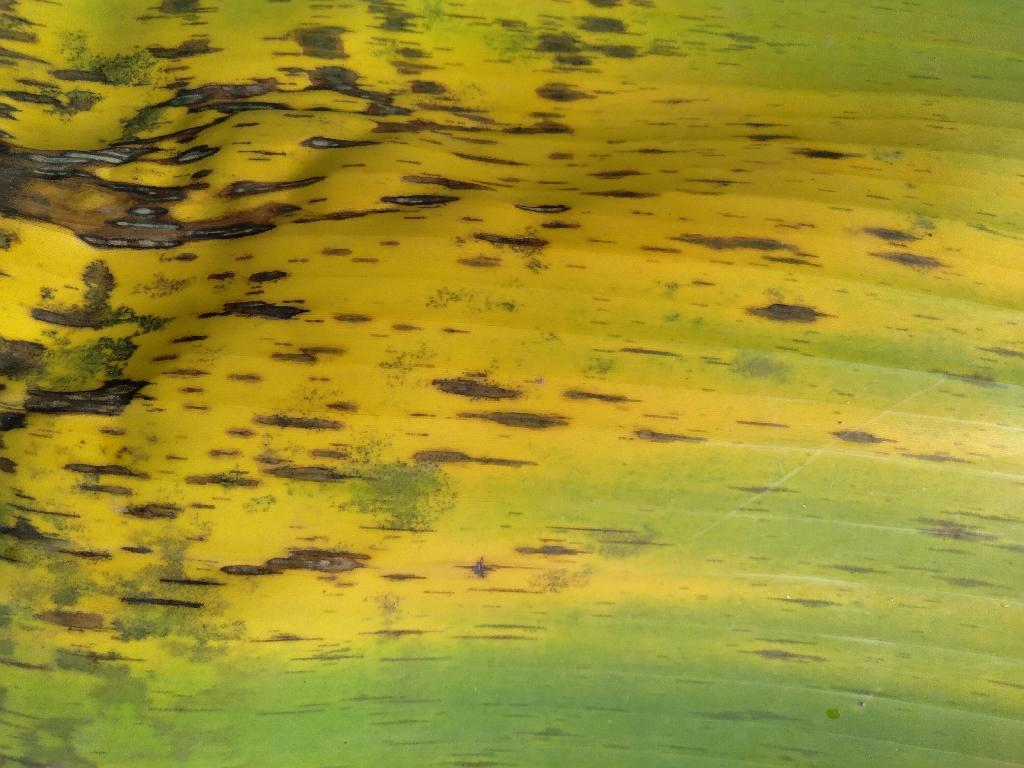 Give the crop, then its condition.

banana, black sigatoka
